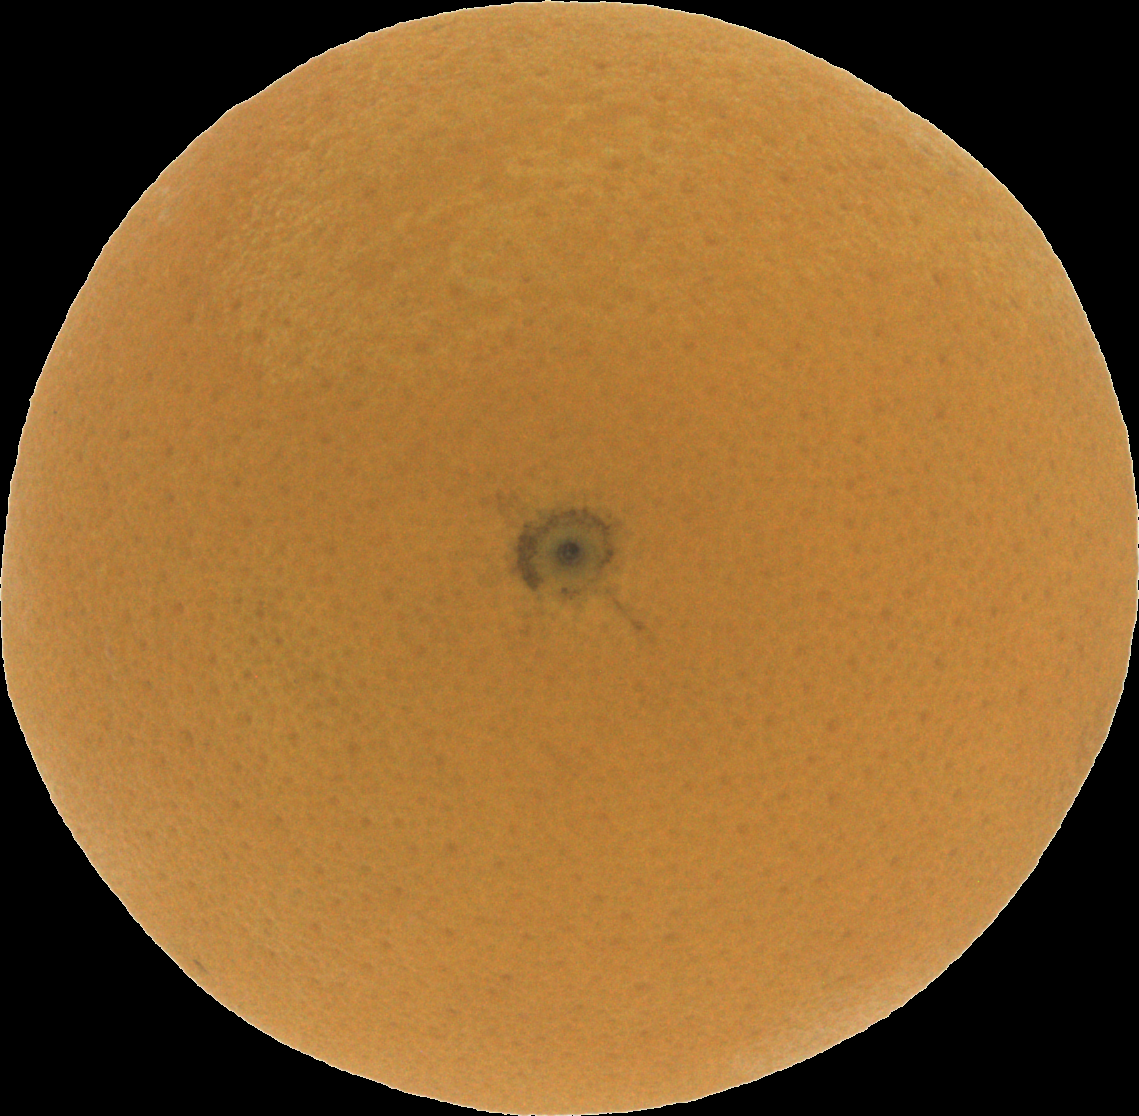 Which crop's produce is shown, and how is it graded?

orange, good
